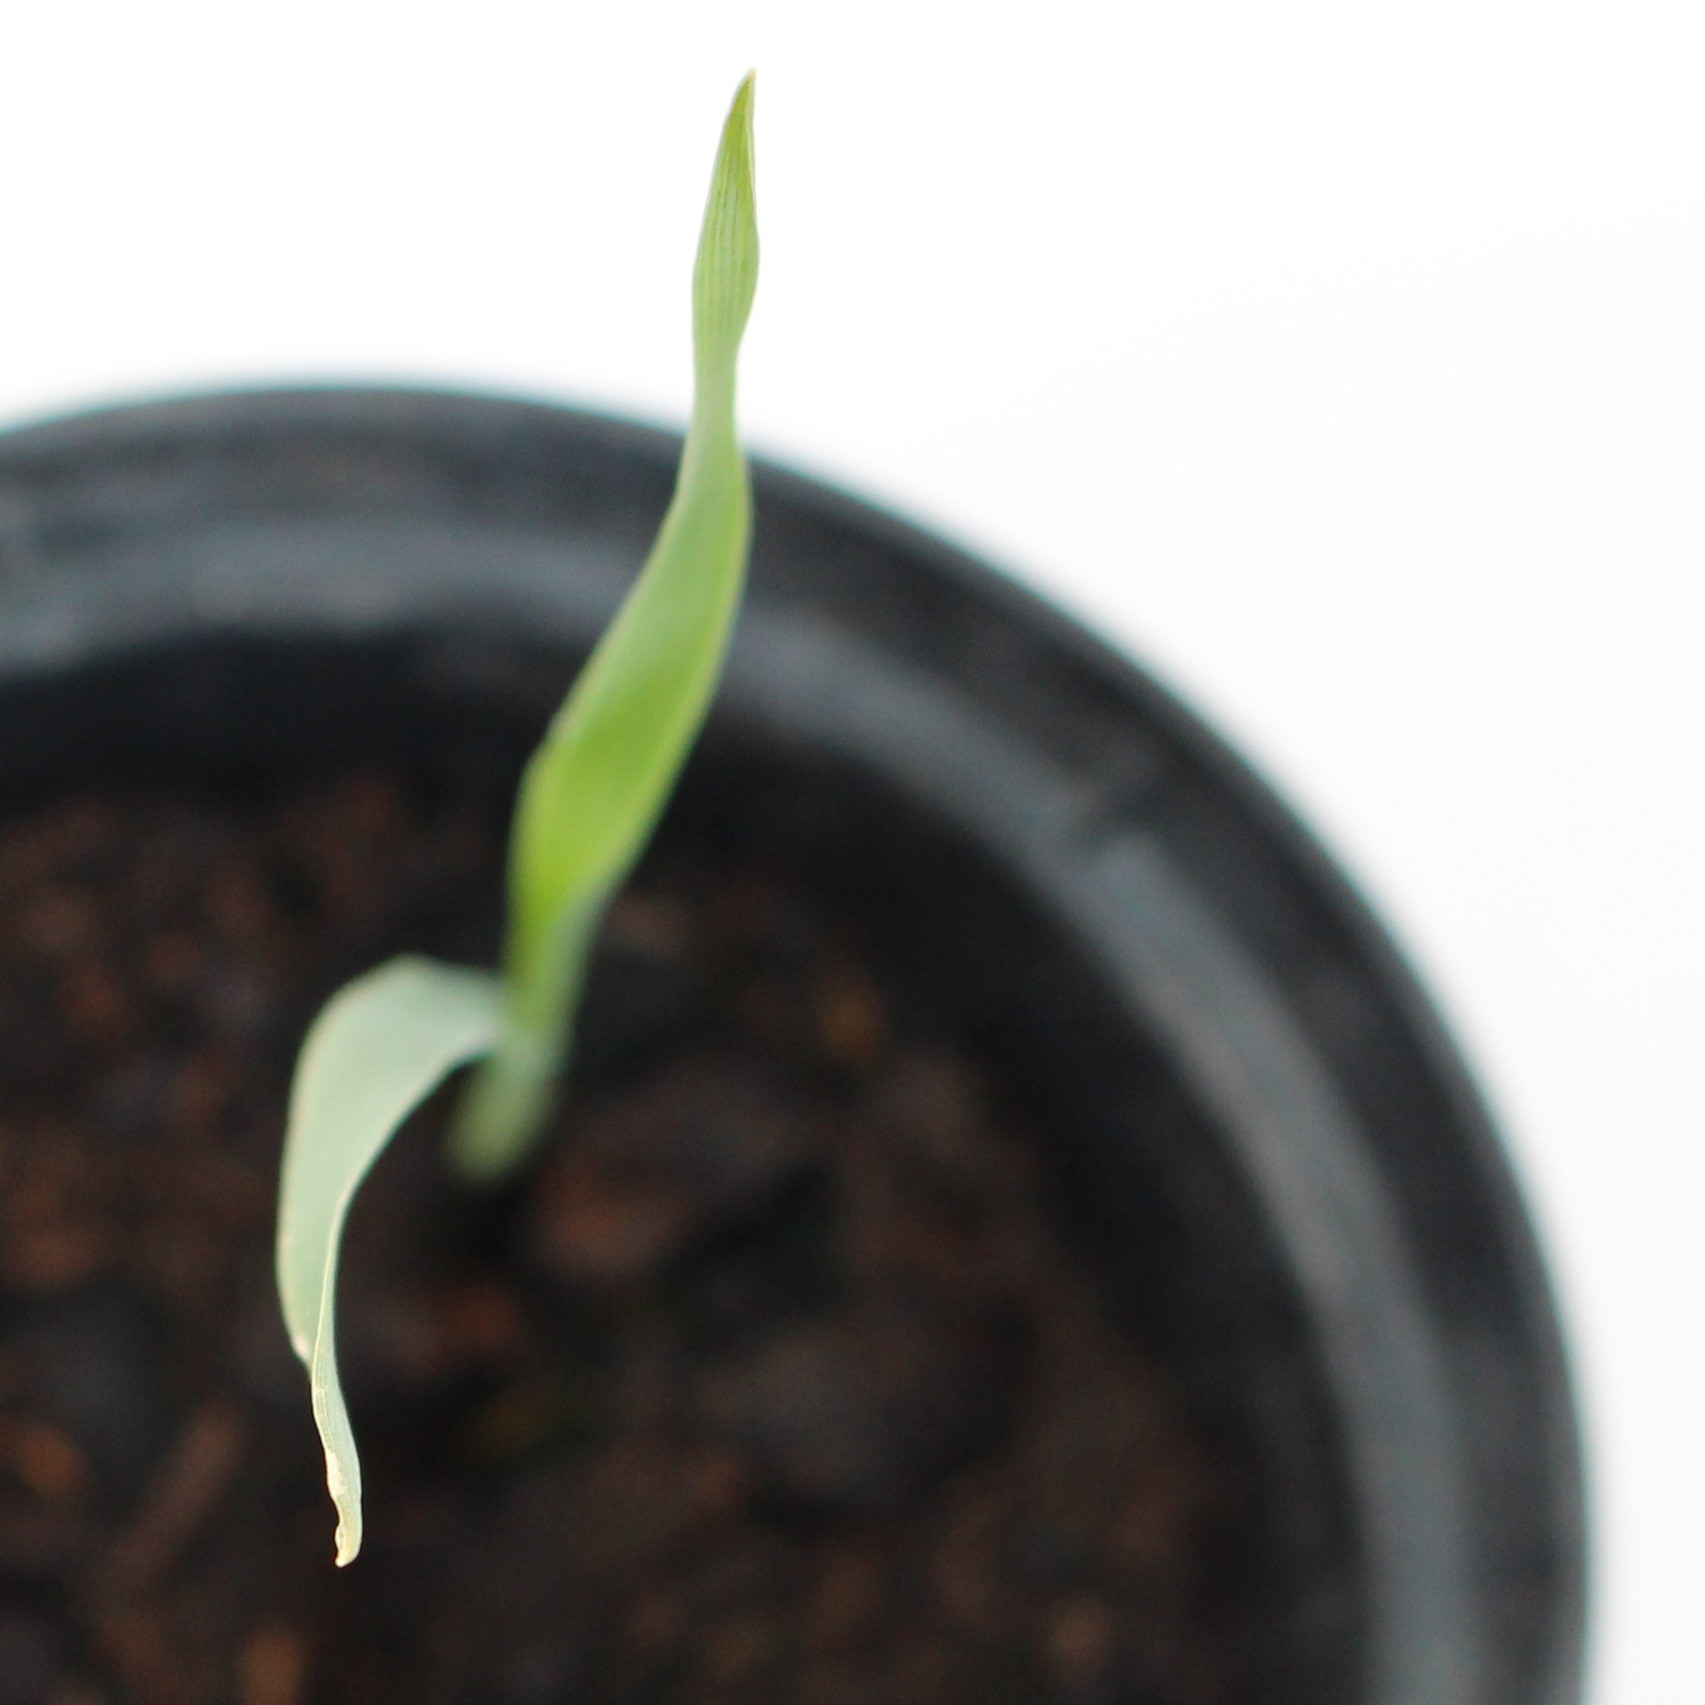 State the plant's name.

Avena sterilis
